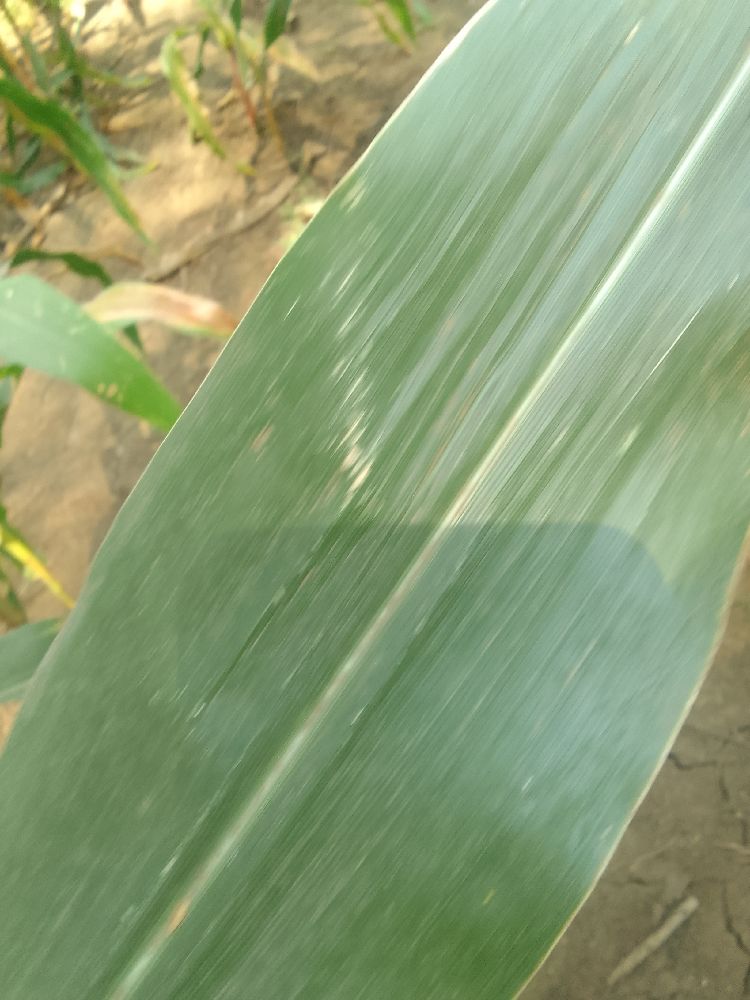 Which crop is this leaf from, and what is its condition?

maize, healthy
